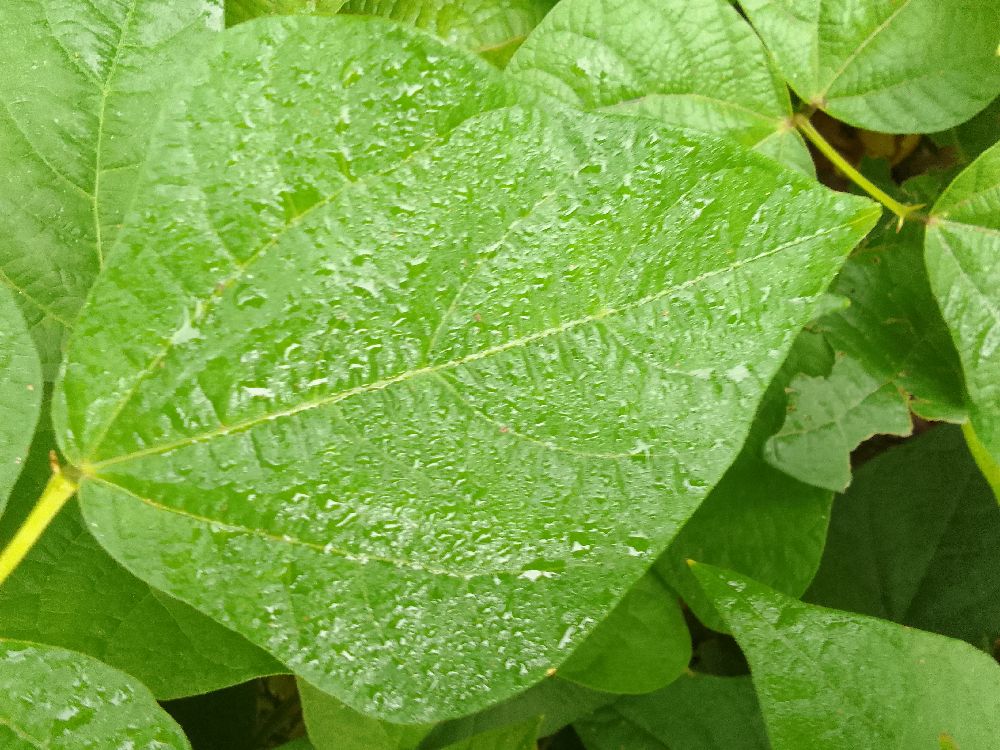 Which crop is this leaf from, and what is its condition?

common bean, healthy
